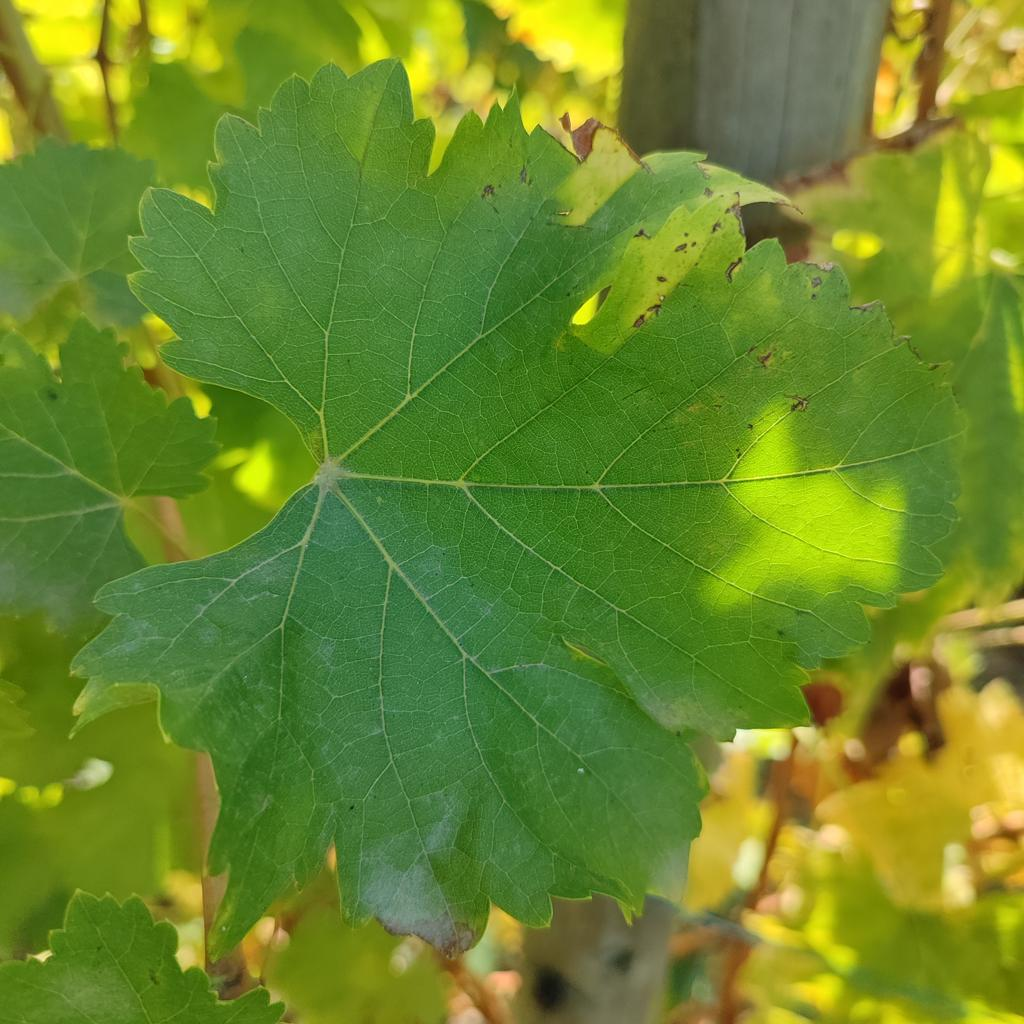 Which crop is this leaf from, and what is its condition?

grapevine, powdery mildew
